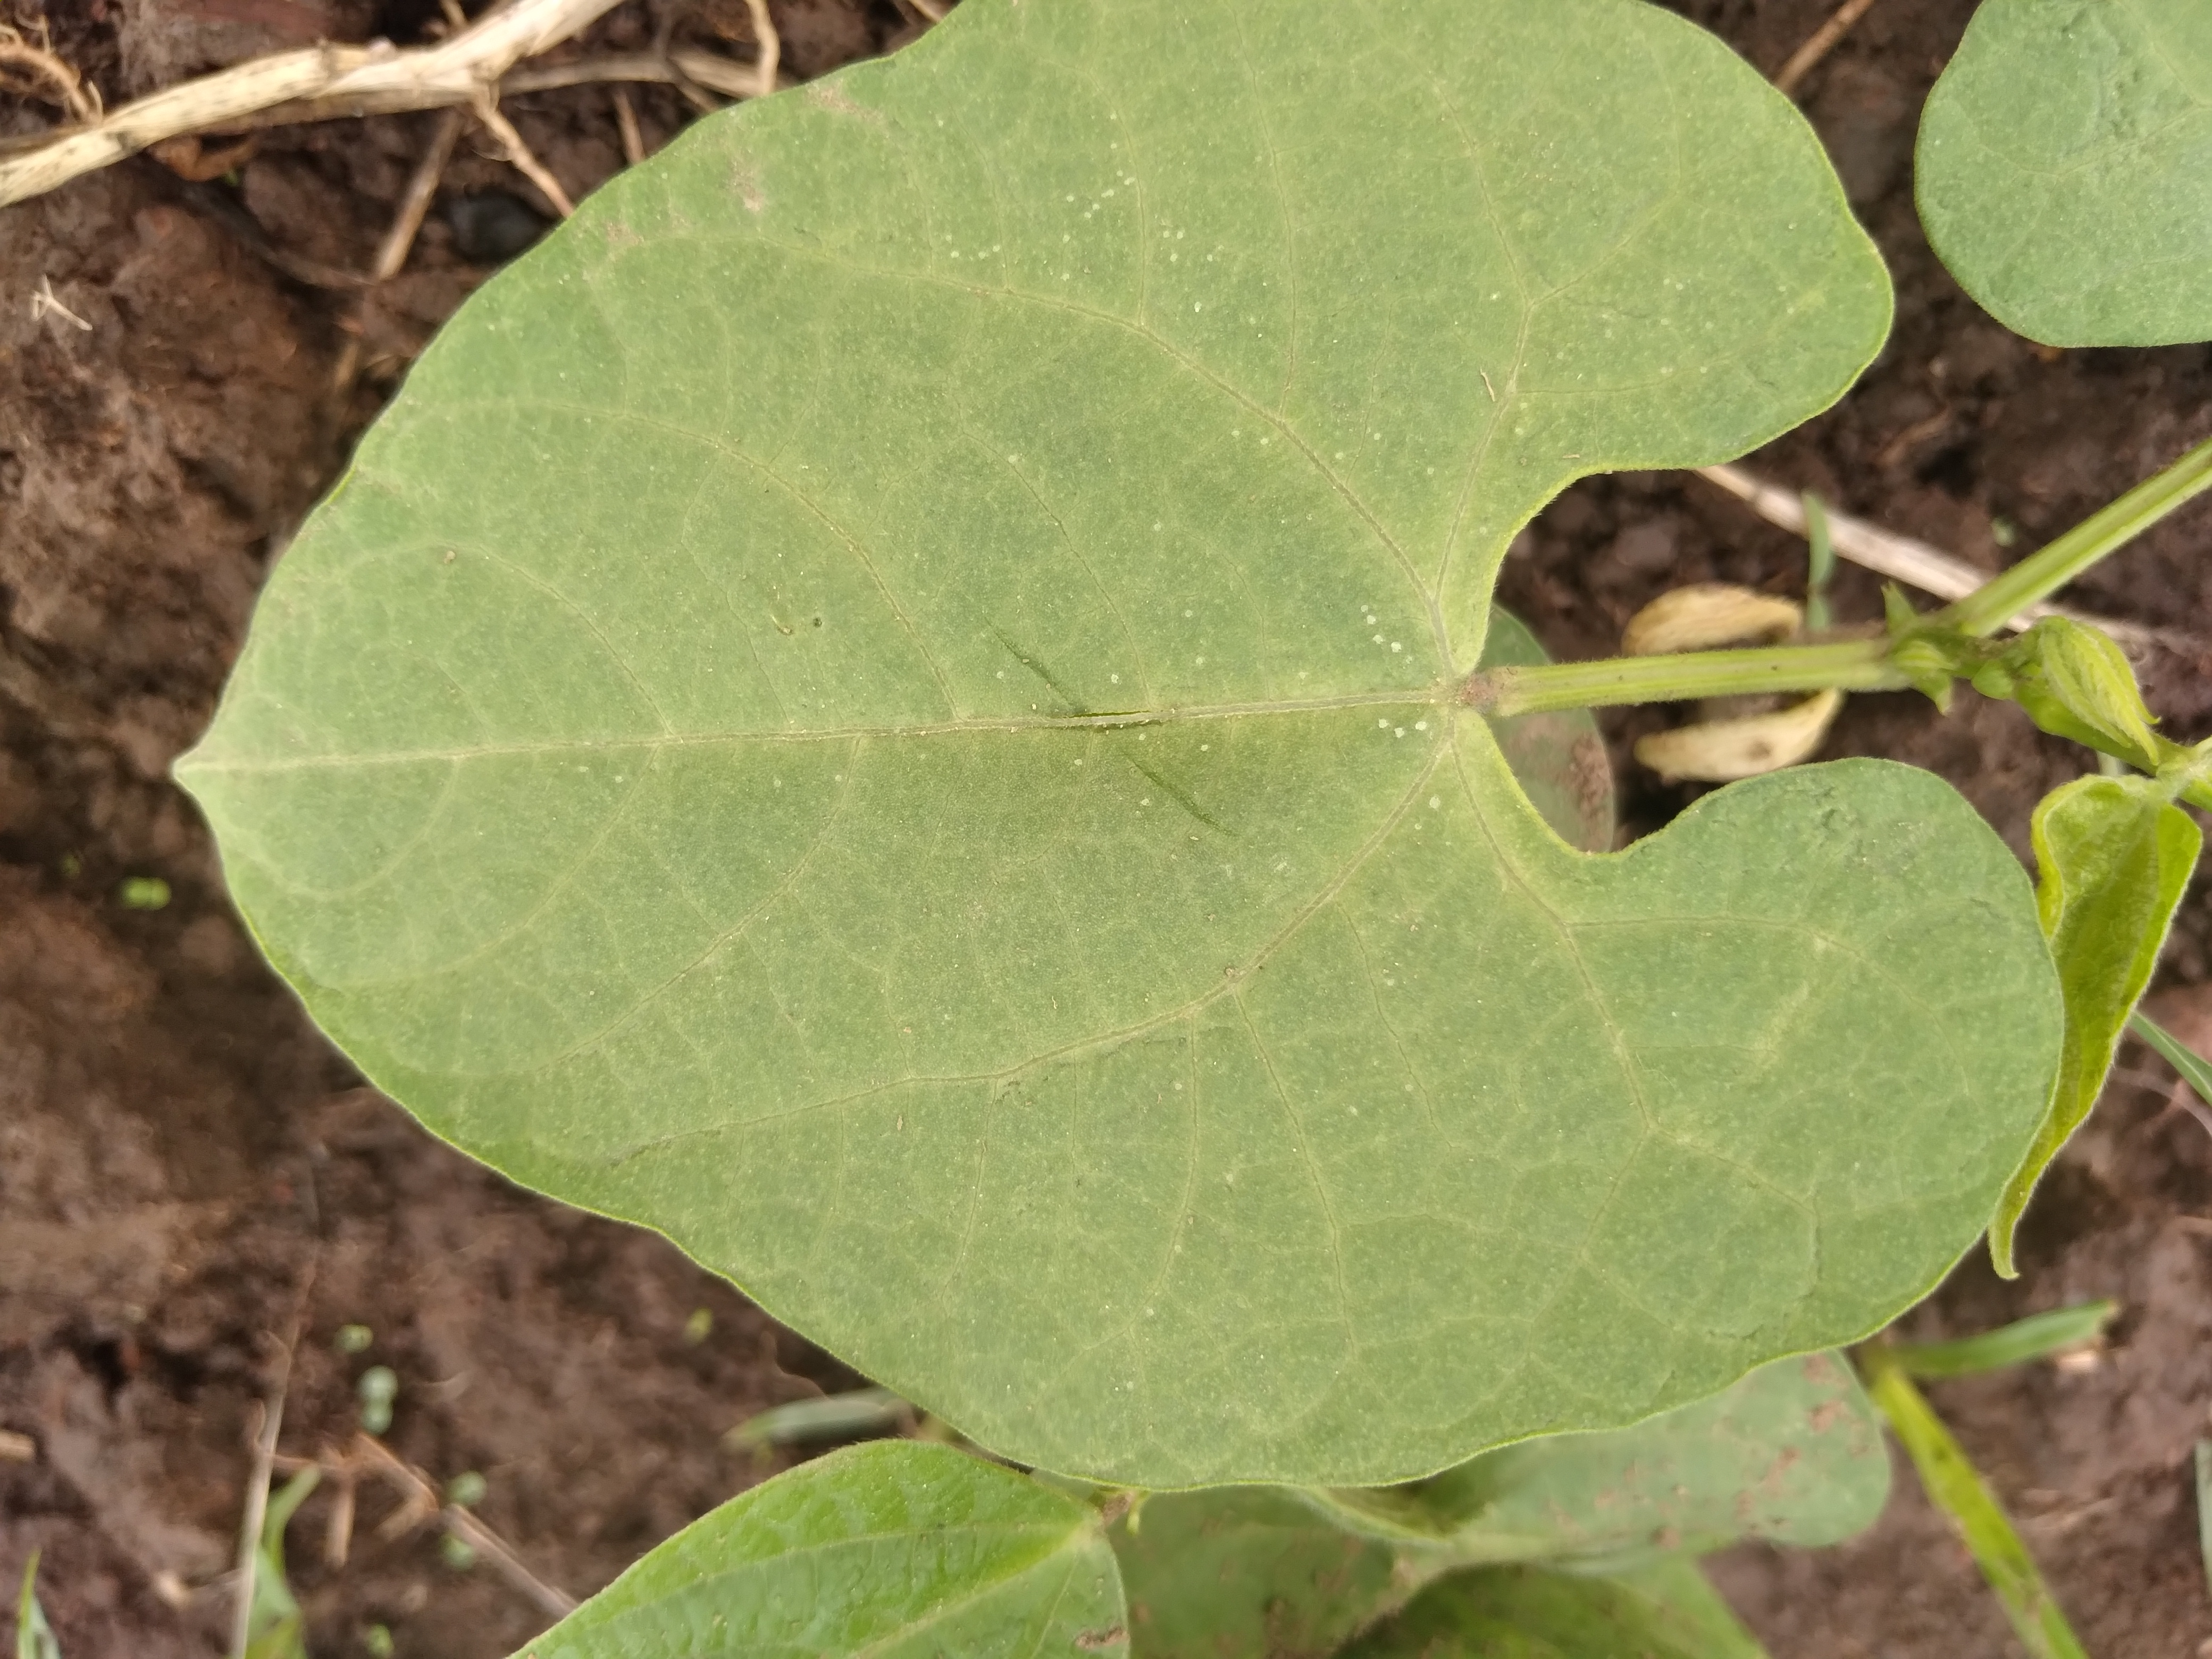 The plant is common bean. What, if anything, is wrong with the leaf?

healthy
